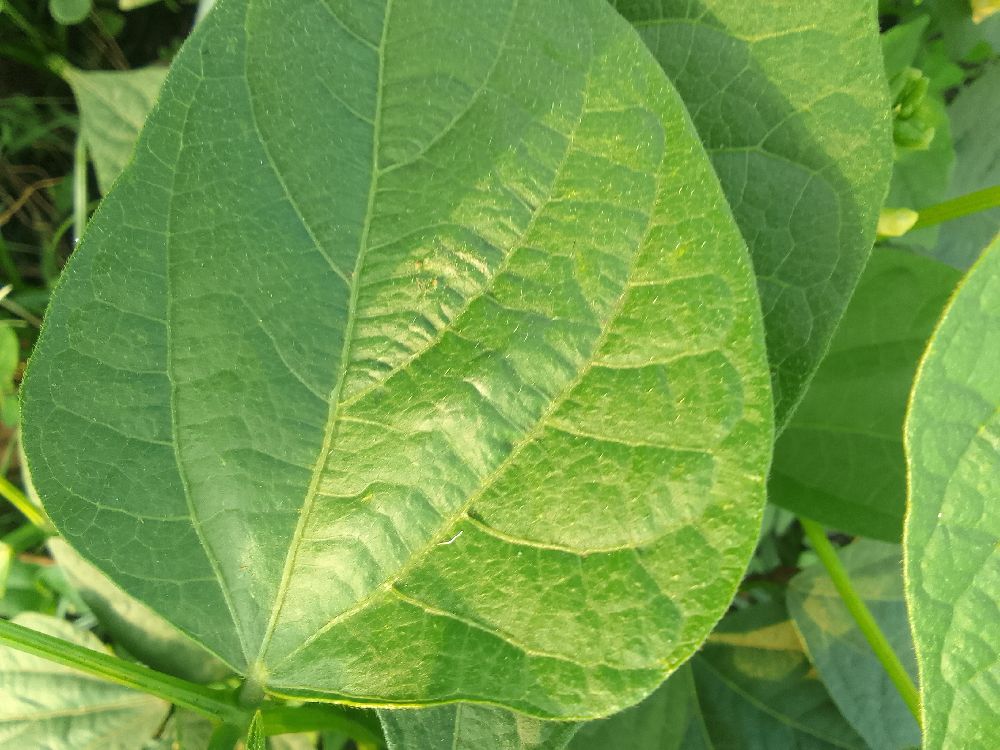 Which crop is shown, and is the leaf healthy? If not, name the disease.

common bean, healthy
